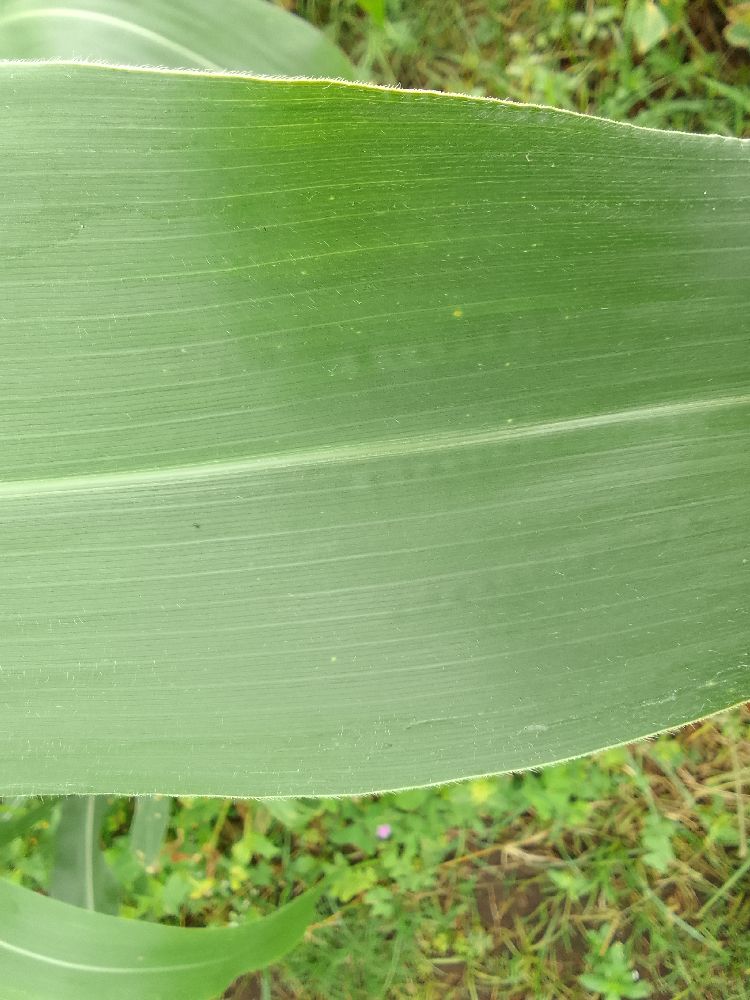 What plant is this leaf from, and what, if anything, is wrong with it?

maize, healthy
